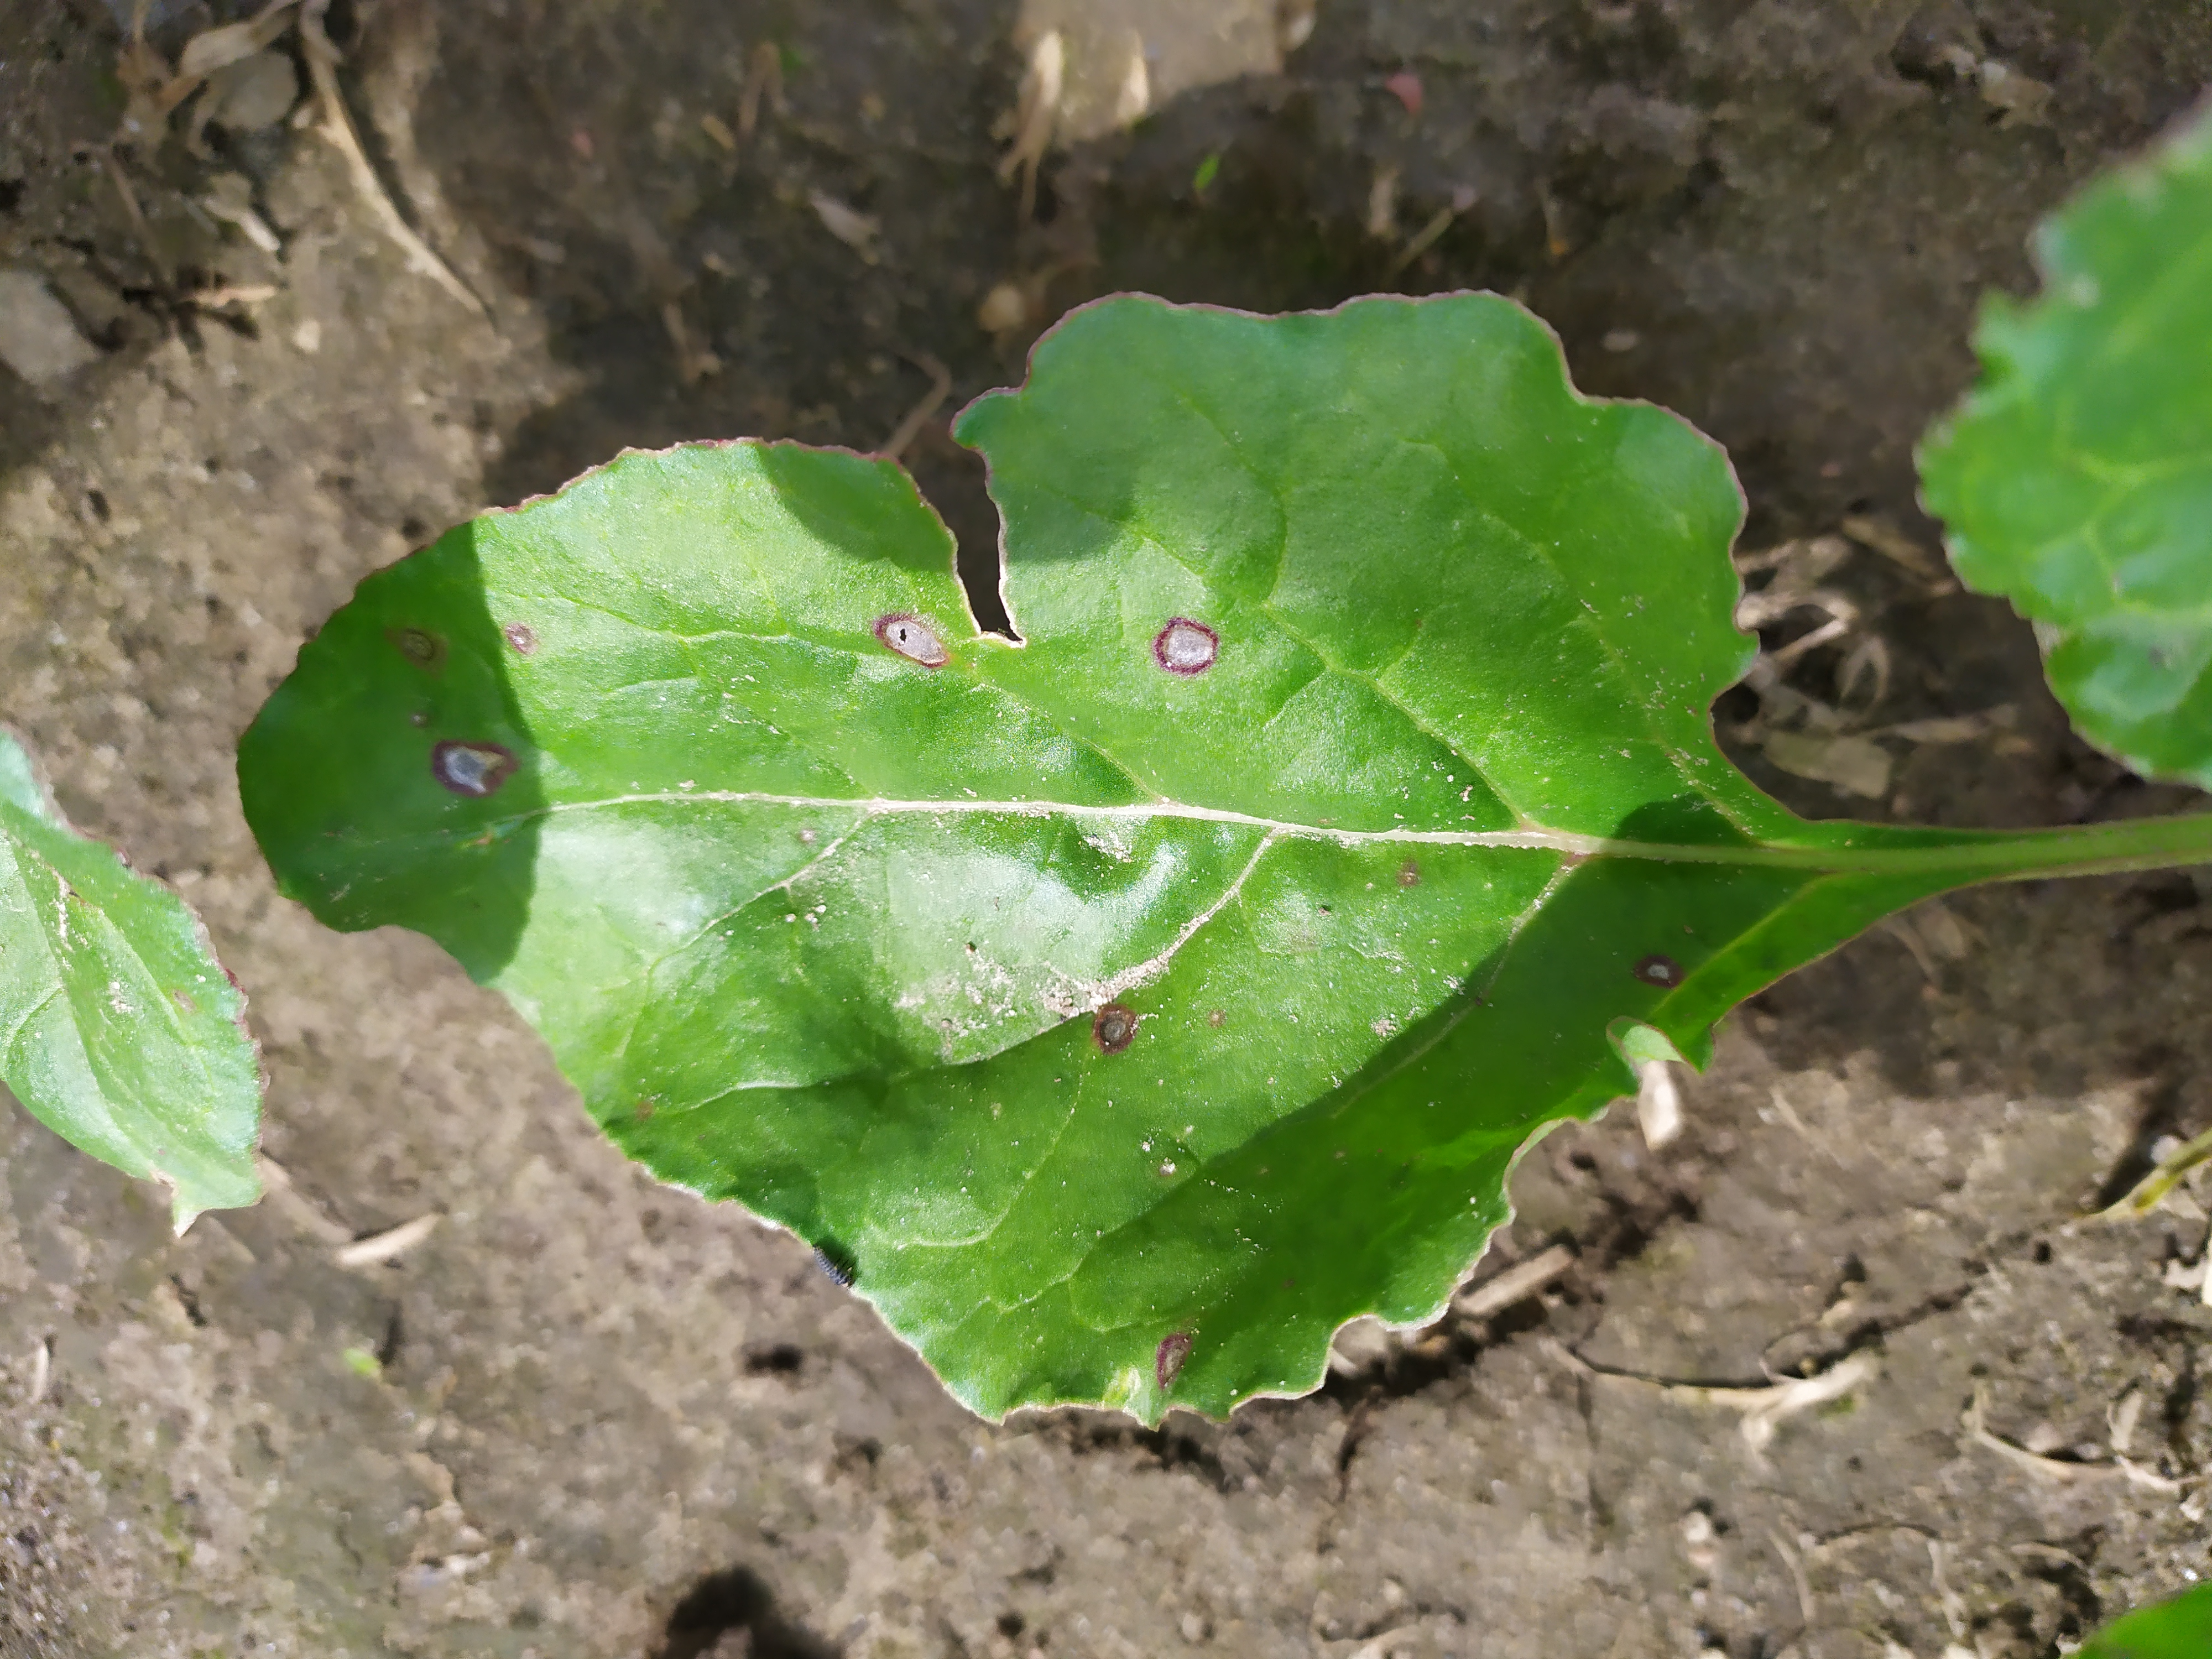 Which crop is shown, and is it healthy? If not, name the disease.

beet, cercospora
